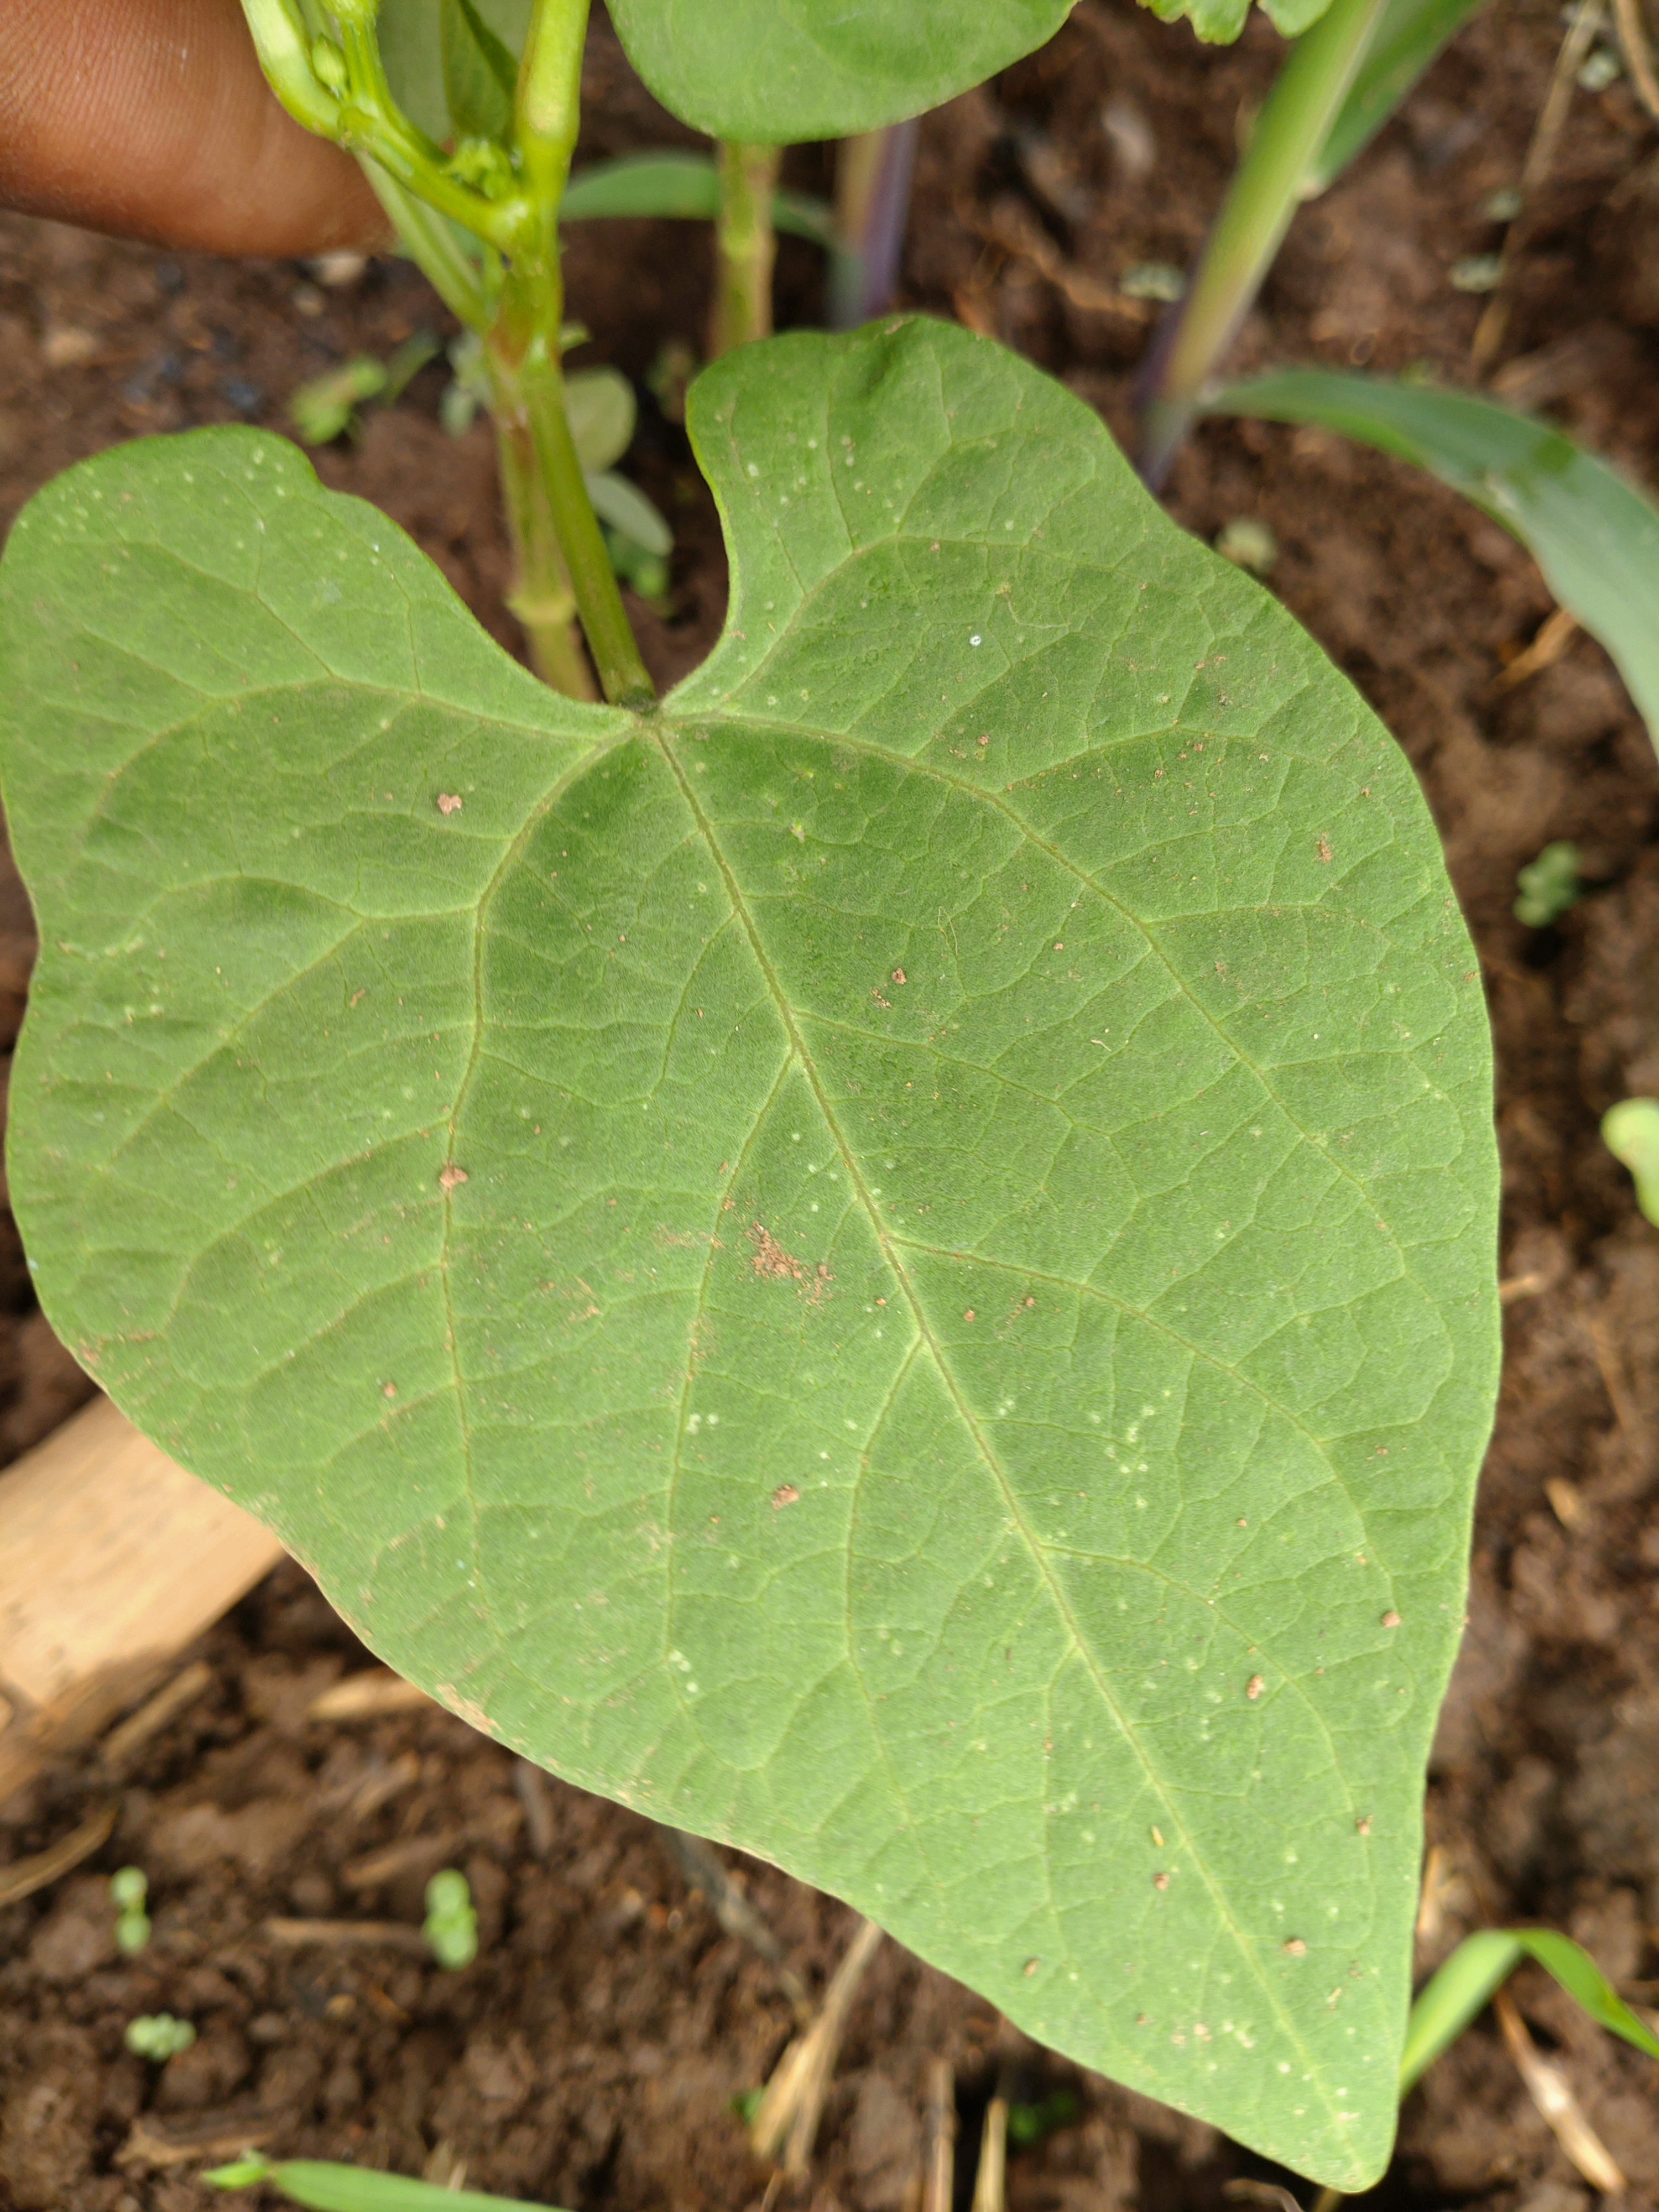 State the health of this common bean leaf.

healthy
